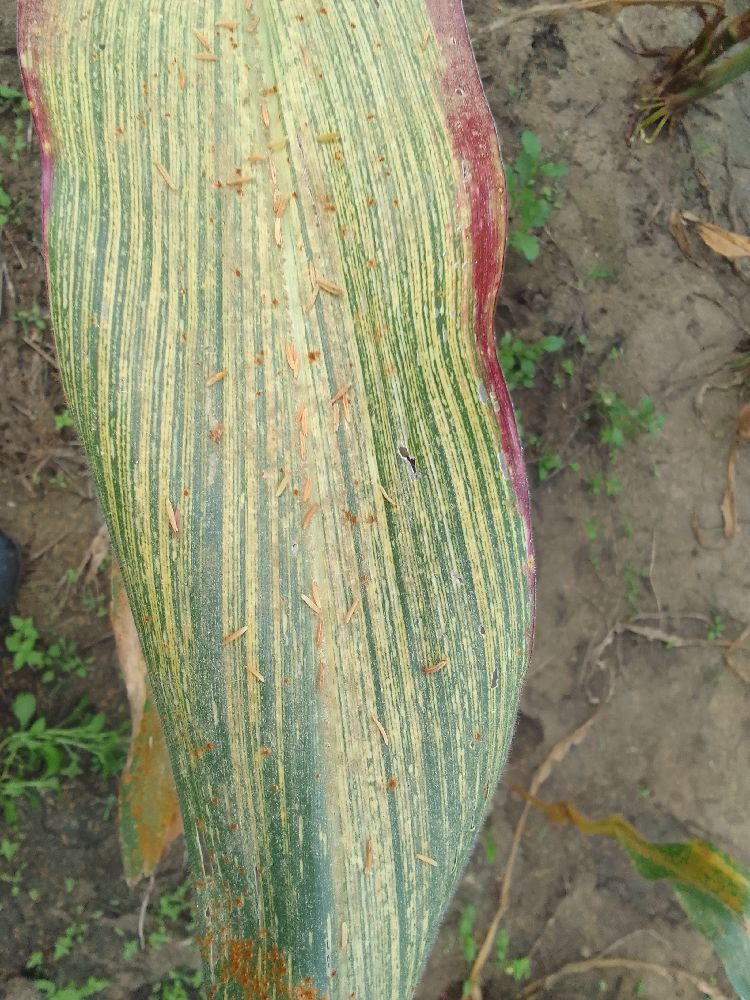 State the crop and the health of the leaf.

maize, maize streak virus
